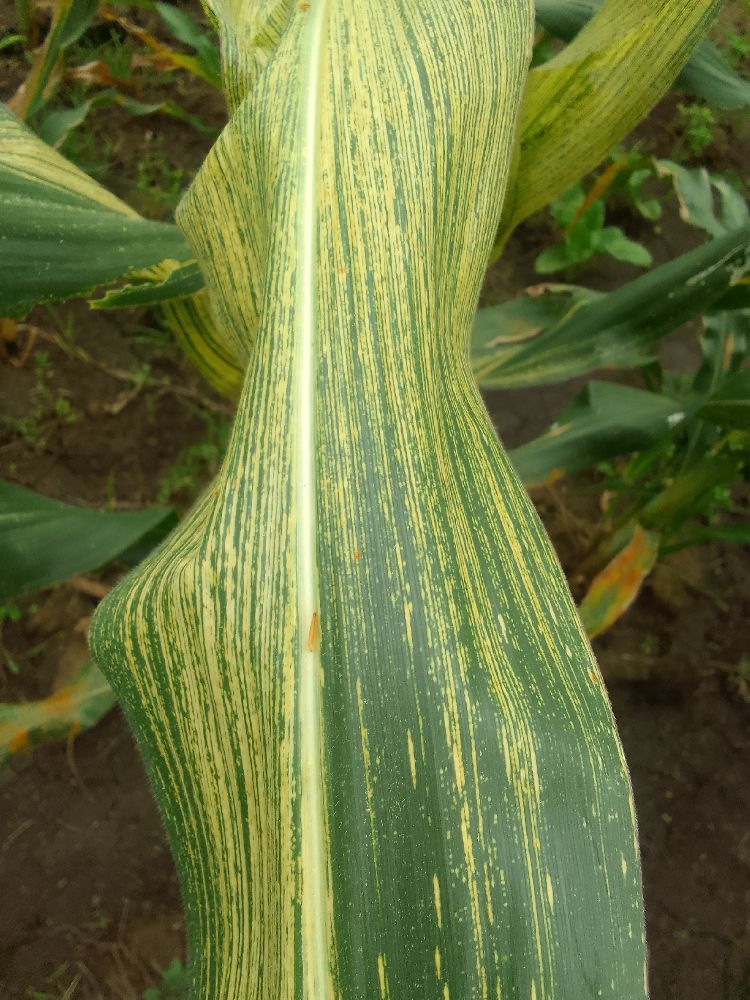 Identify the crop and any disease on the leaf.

maize, maize streak virus
